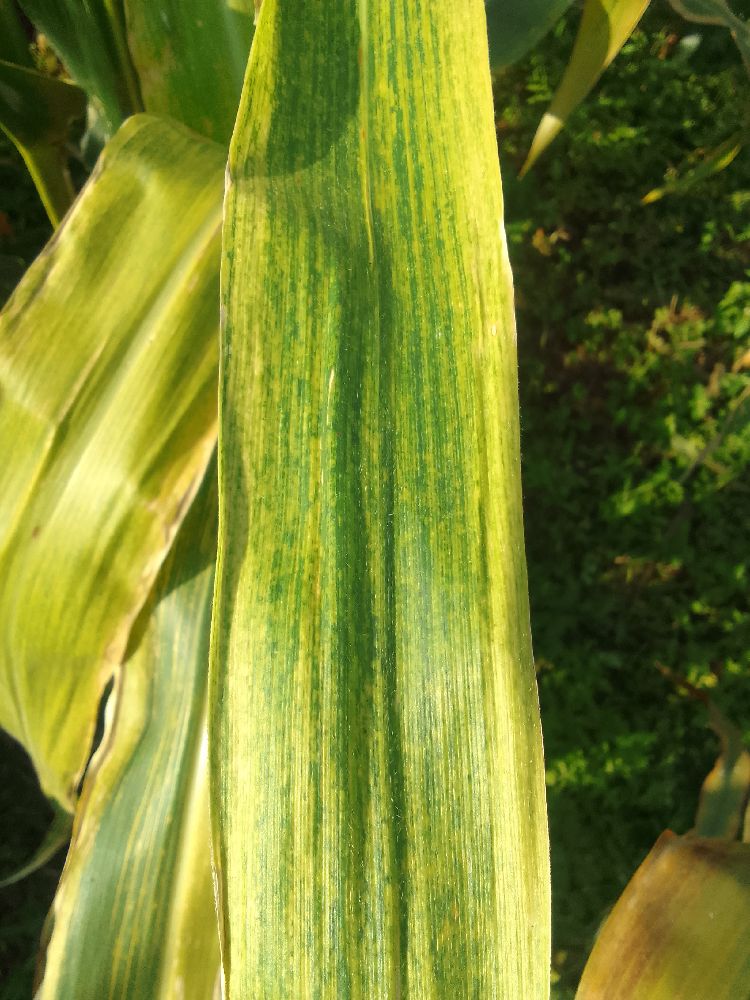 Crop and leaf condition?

maize, maize lethal necrosis
